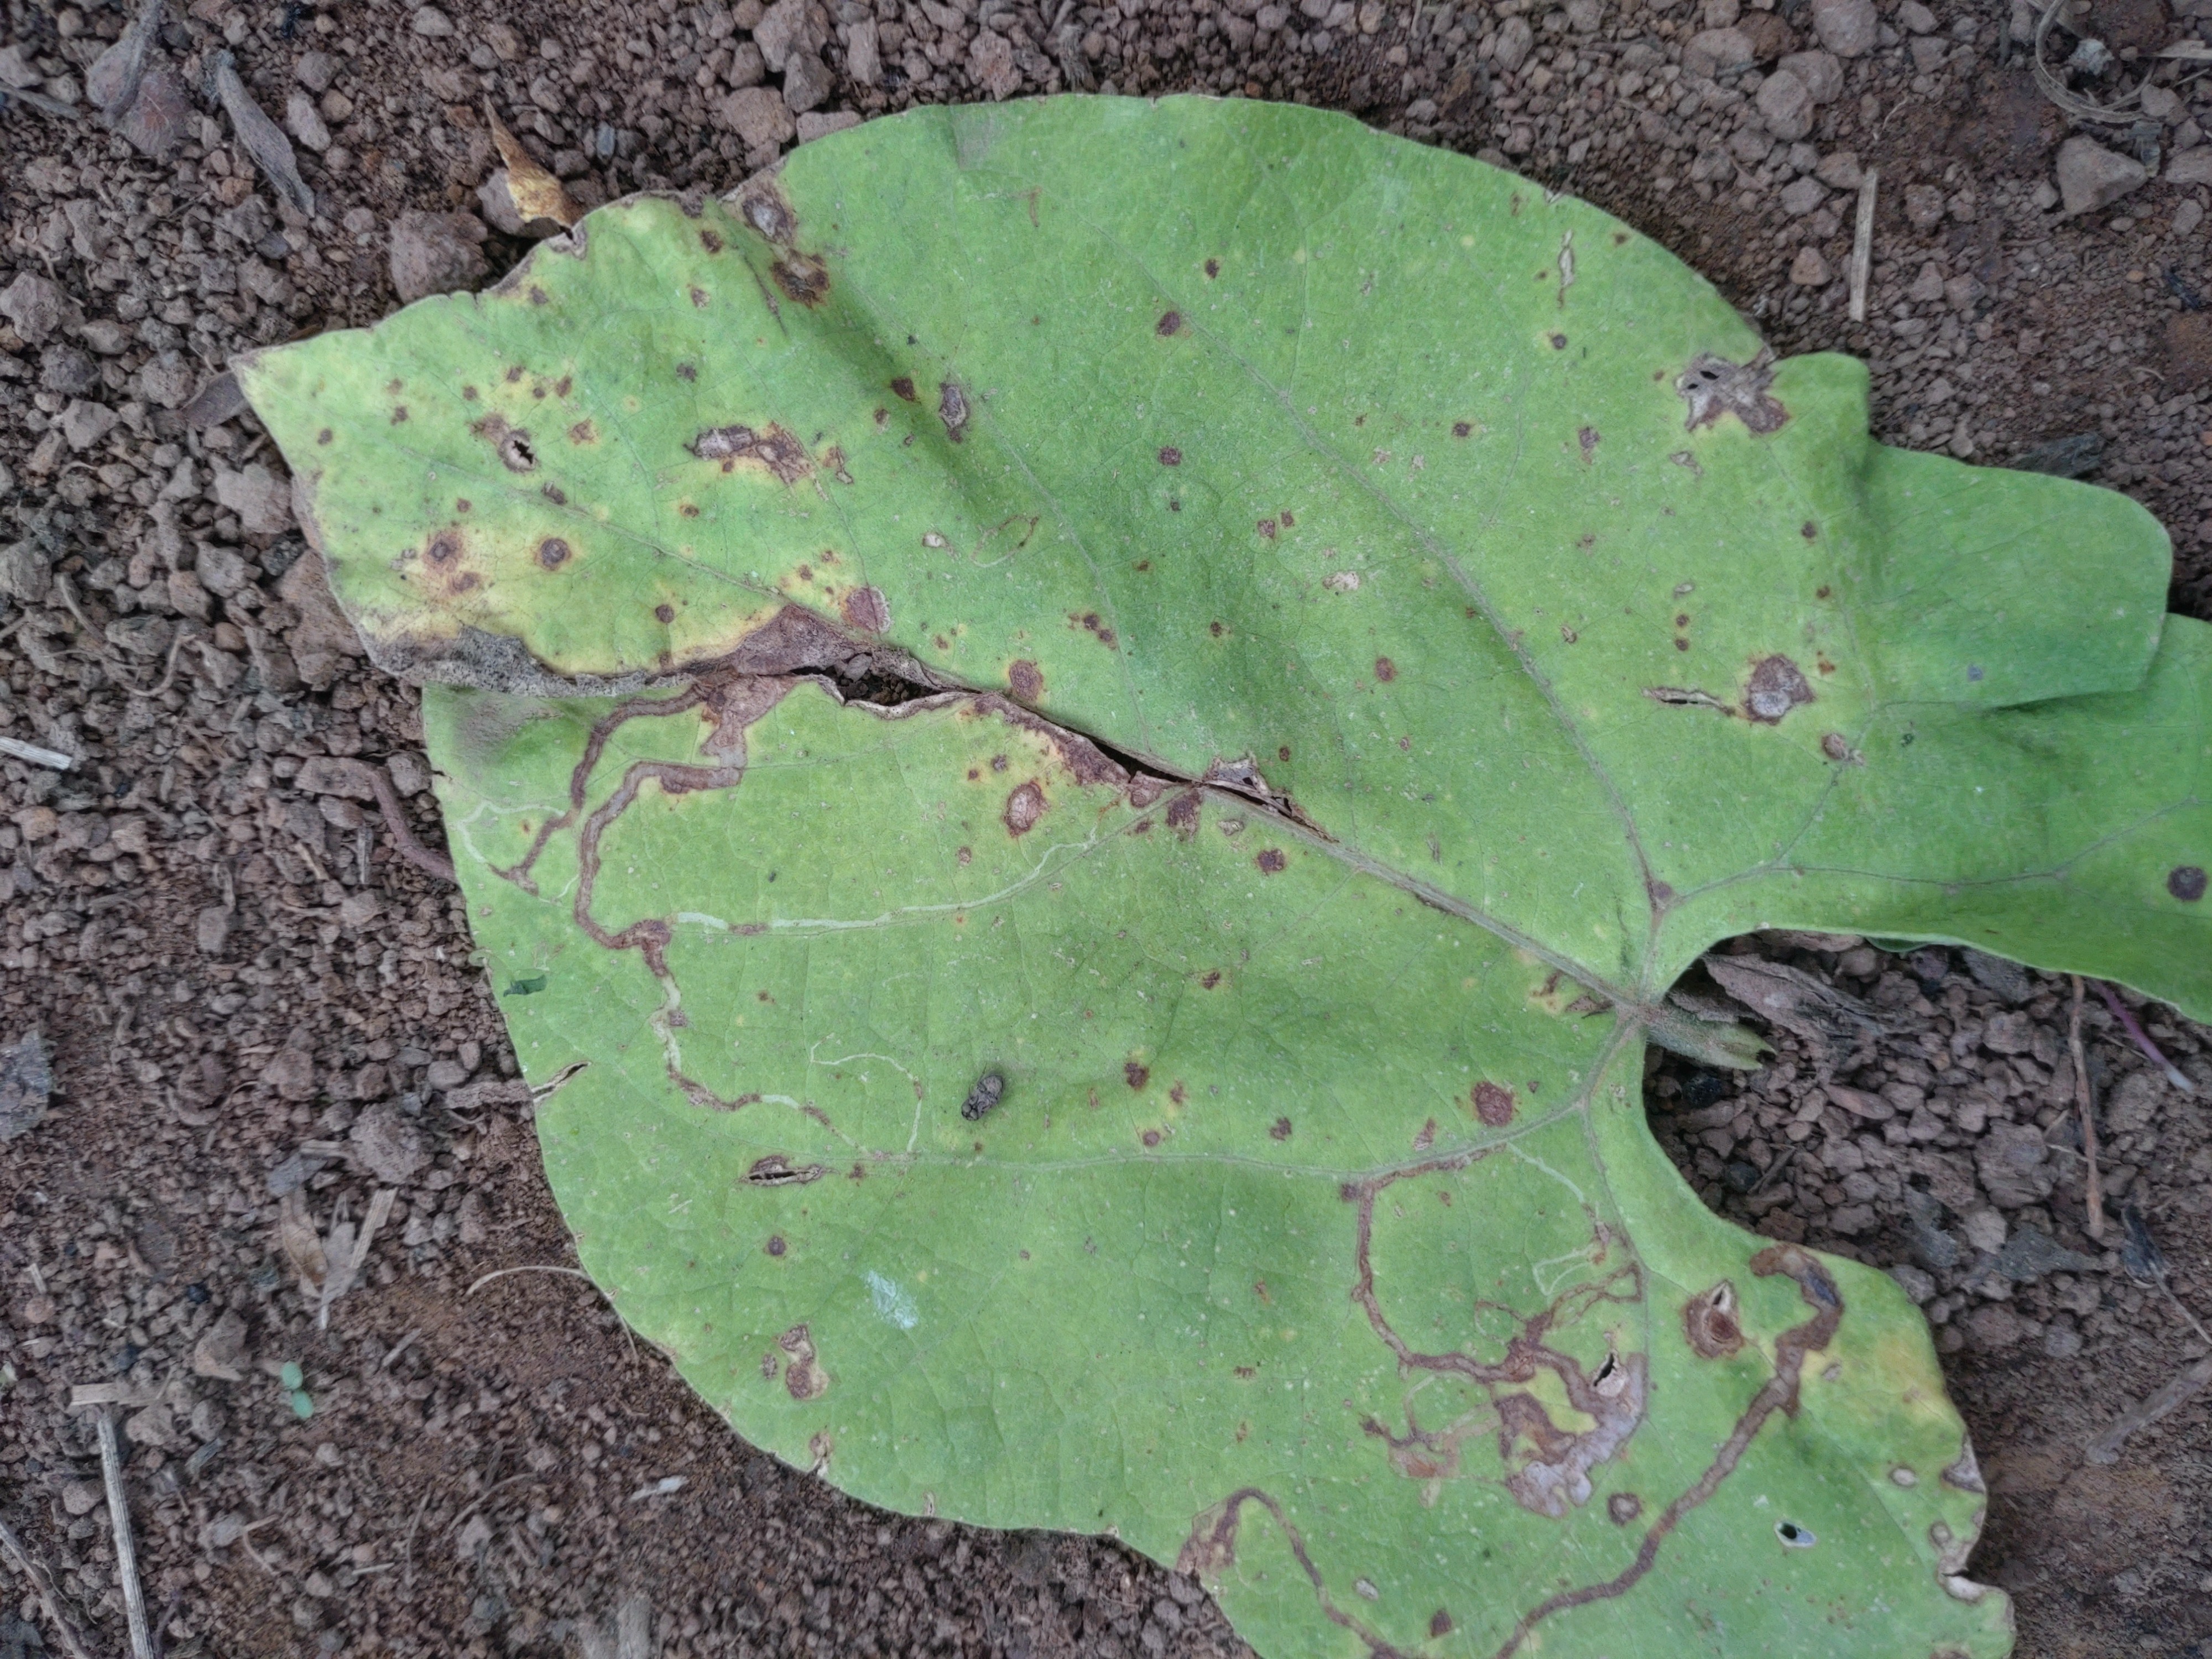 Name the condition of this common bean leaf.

anthracnose
